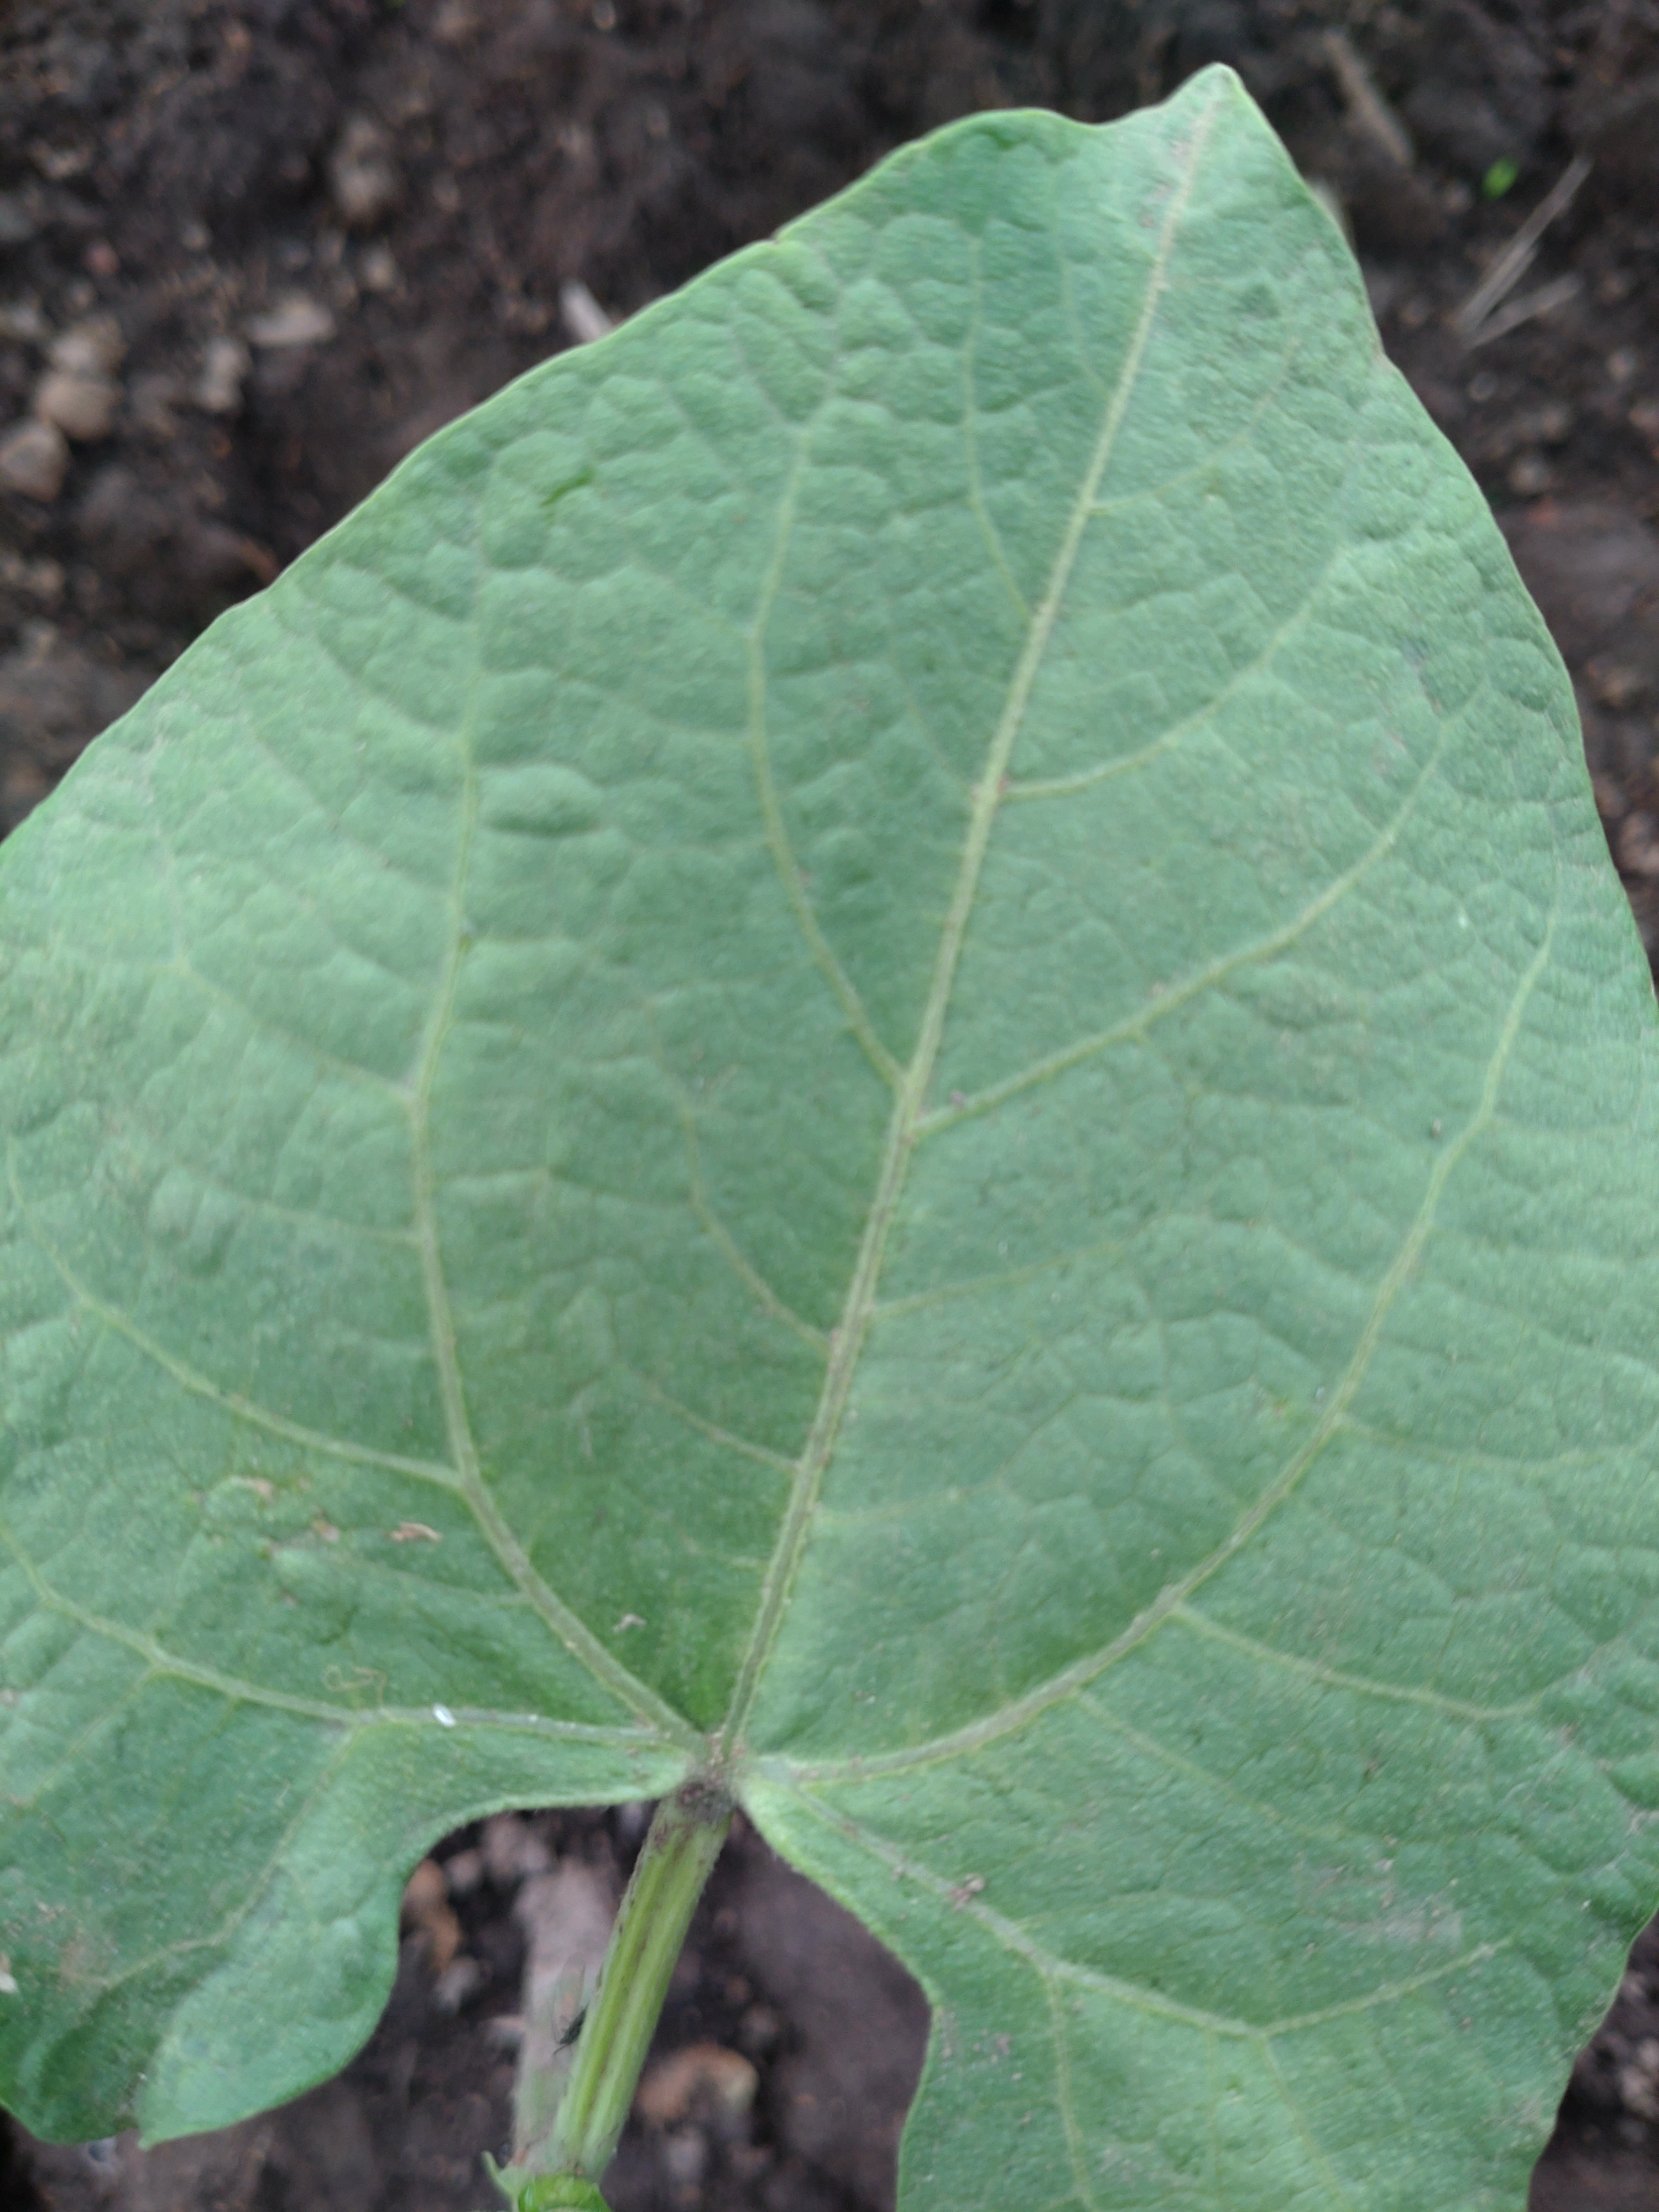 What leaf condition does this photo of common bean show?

healthy
